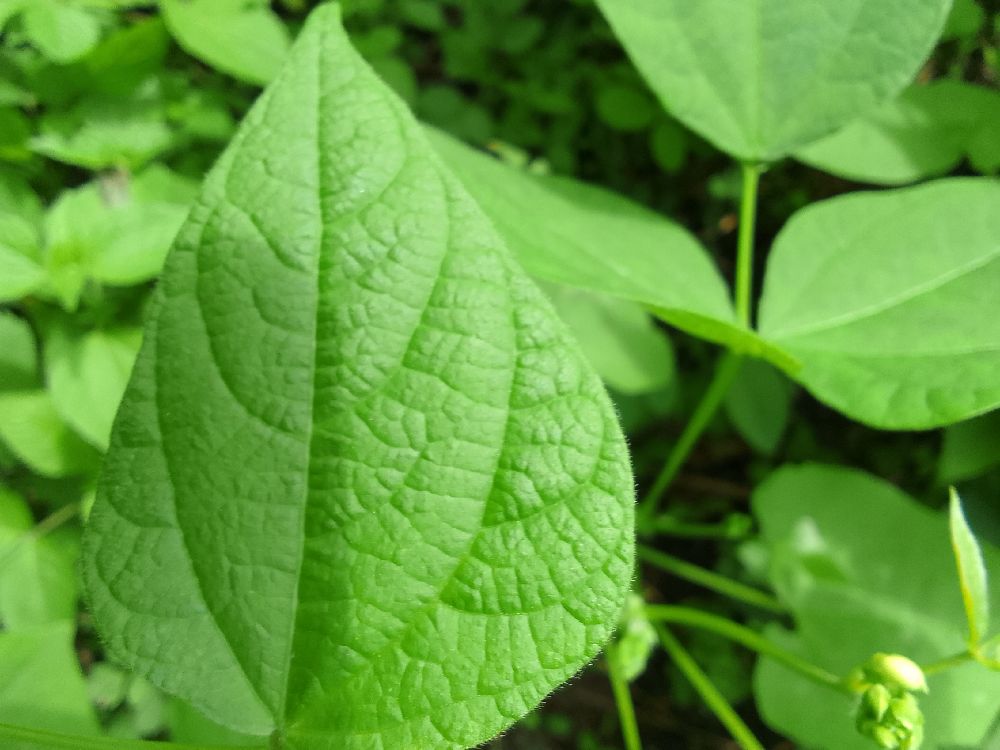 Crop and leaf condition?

common bean, healthy
